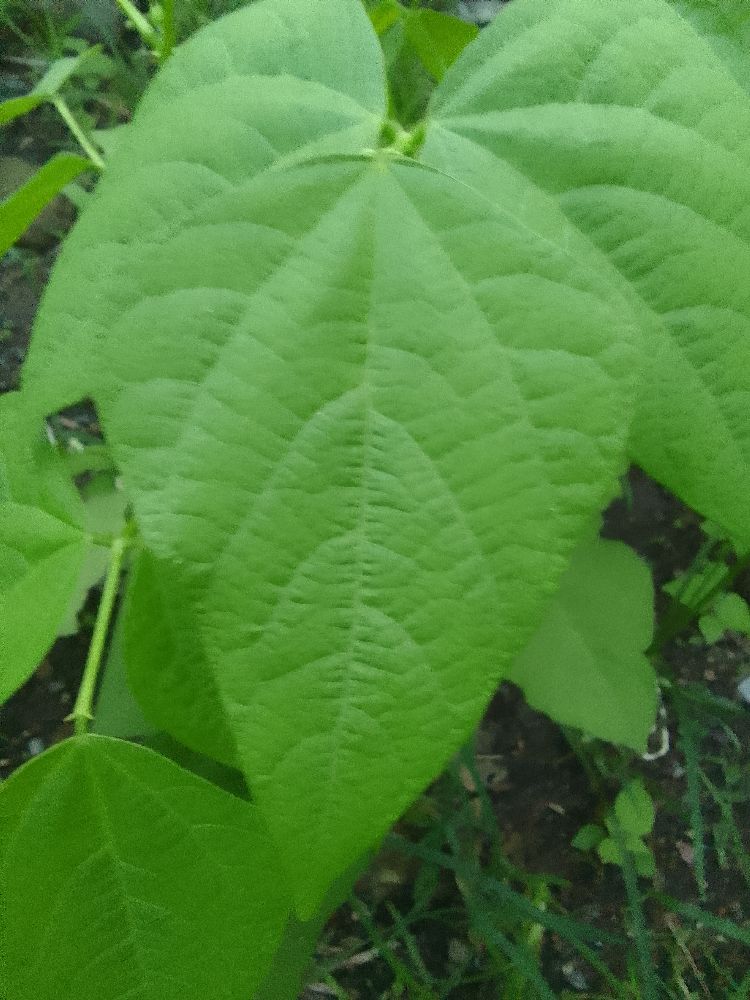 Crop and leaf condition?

common bean, healthy
